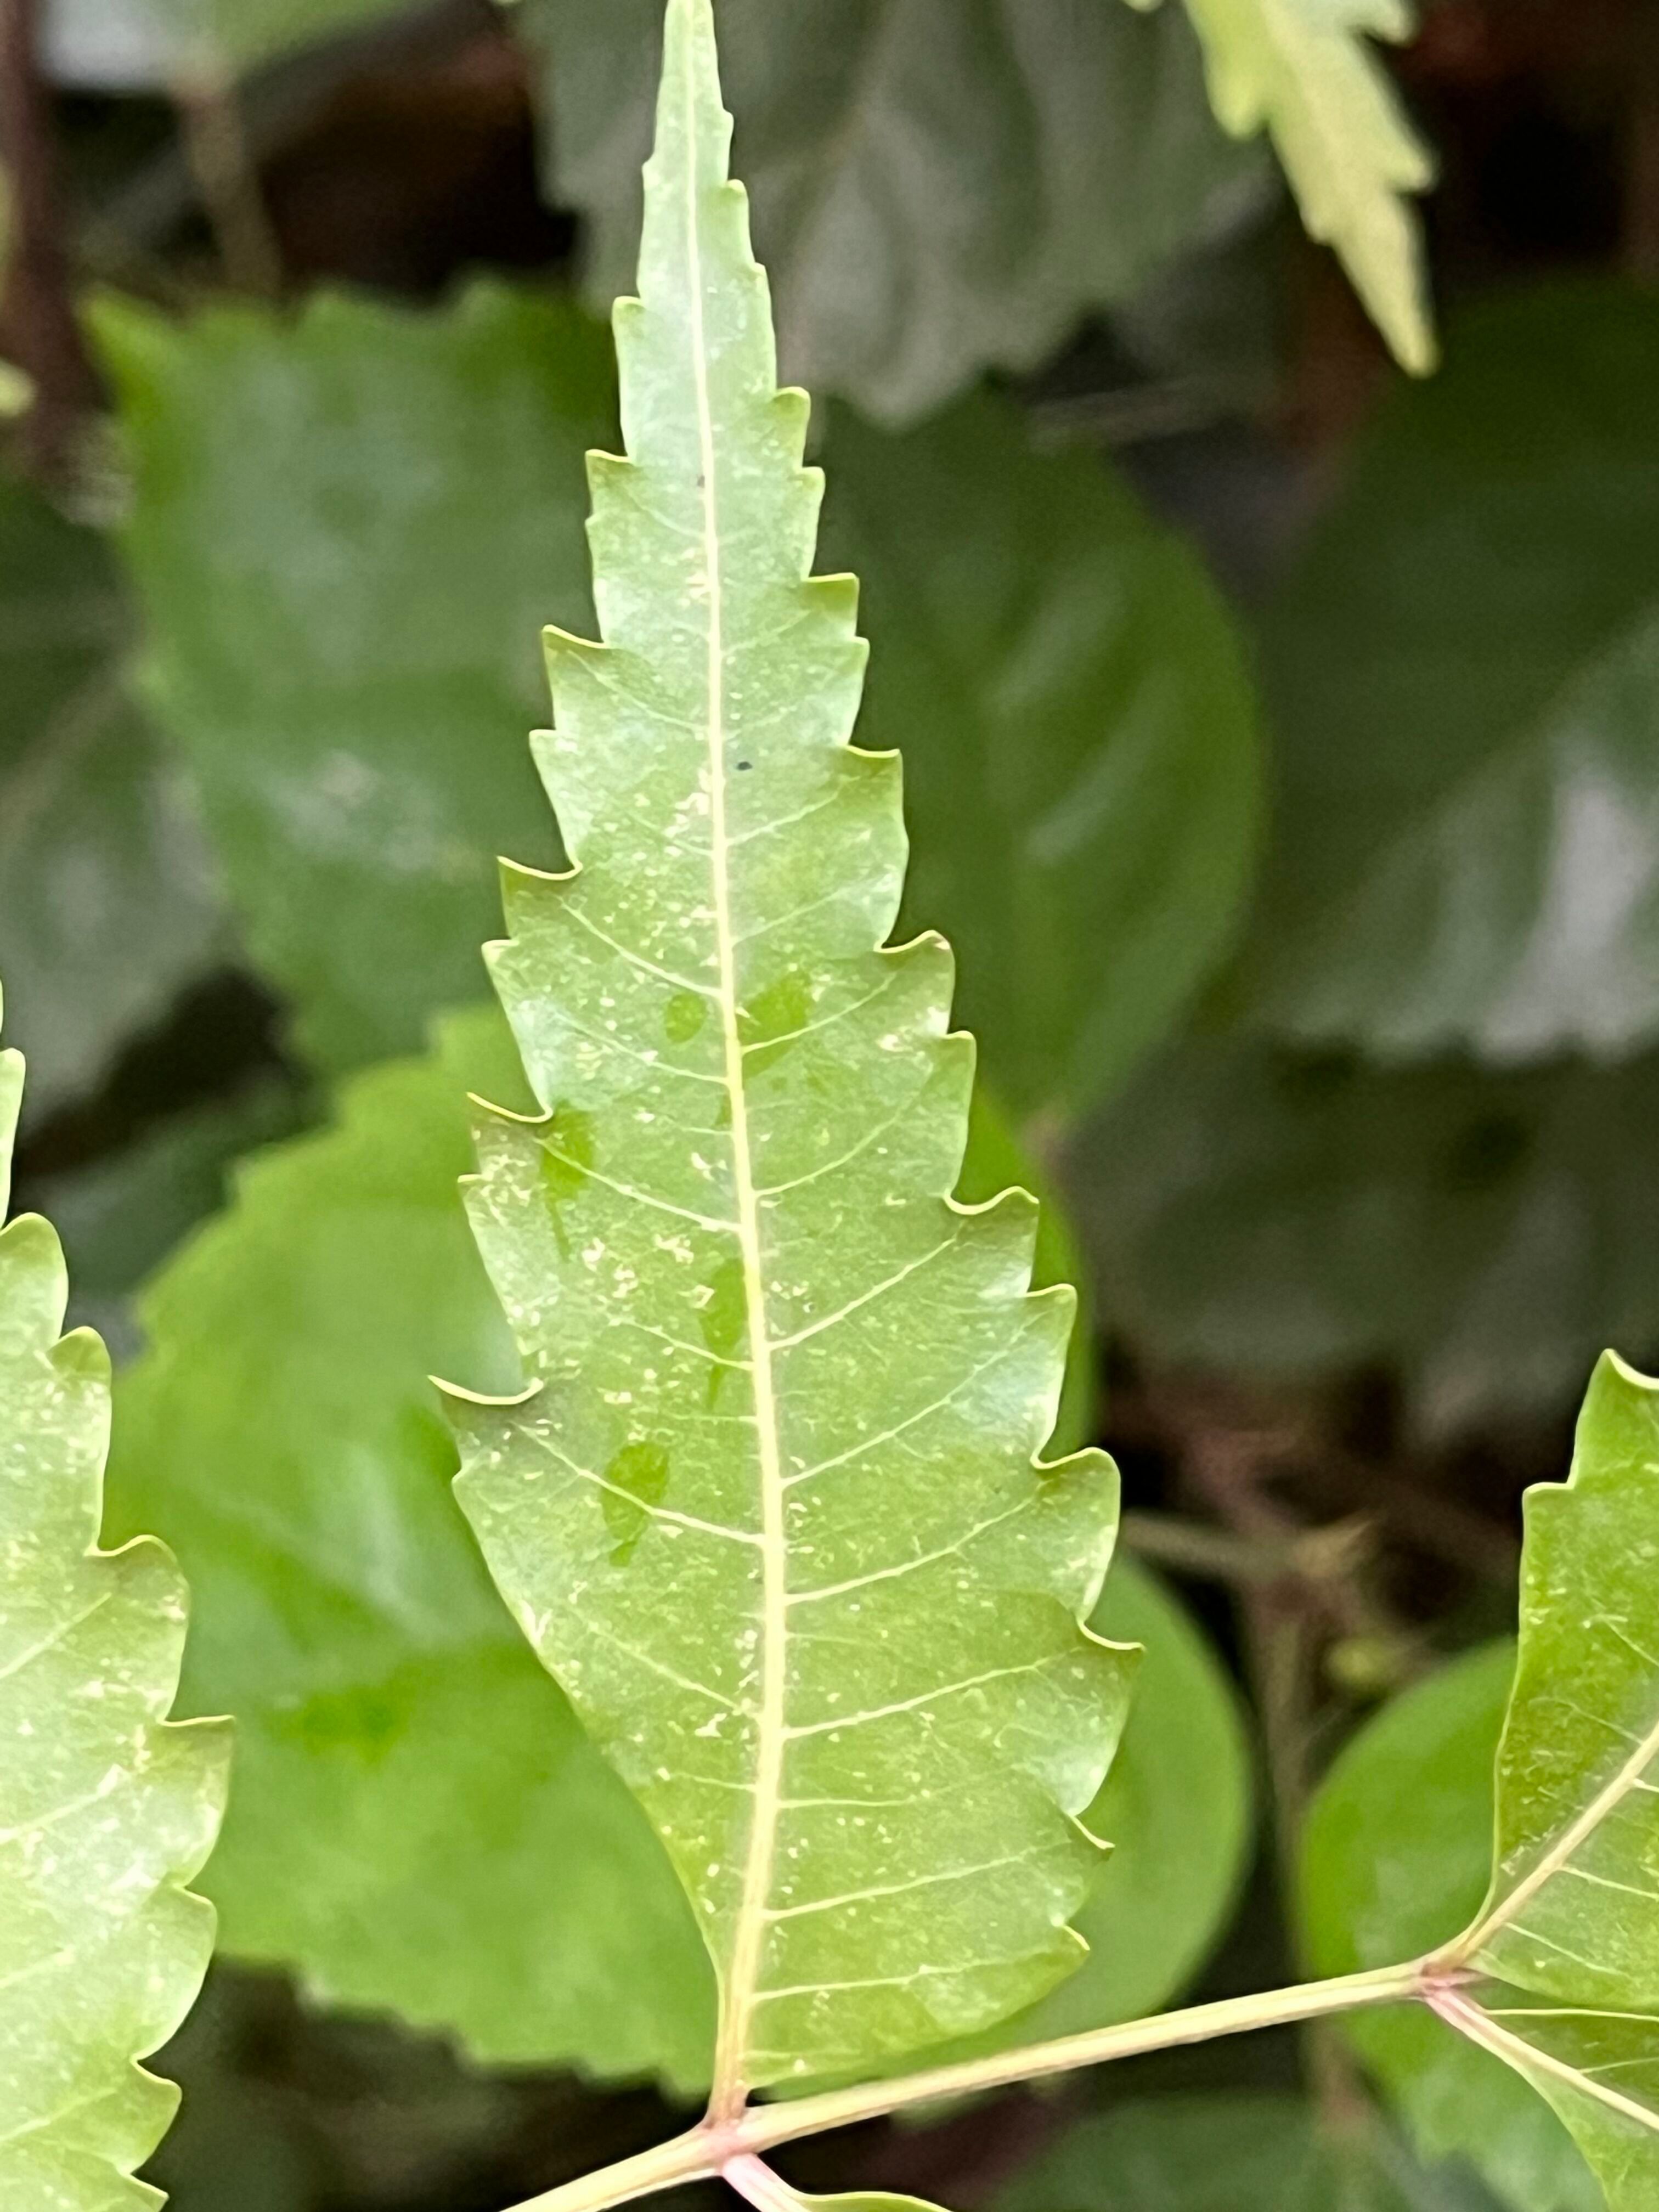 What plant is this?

neem
